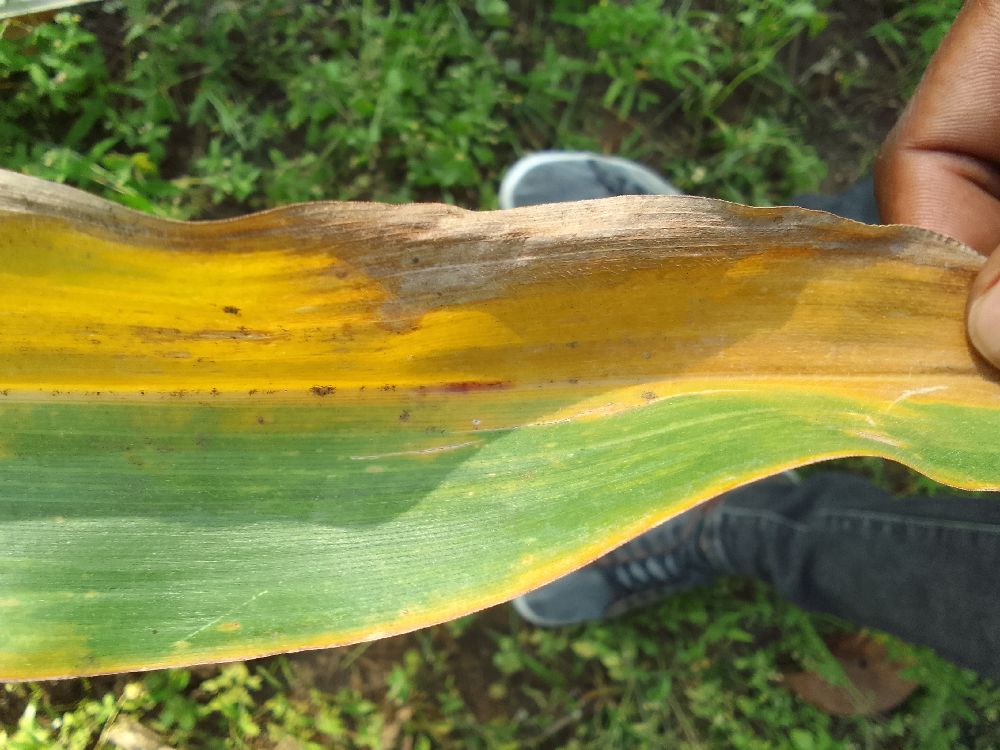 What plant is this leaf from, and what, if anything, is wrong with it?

maize, maize lethal necrosis
